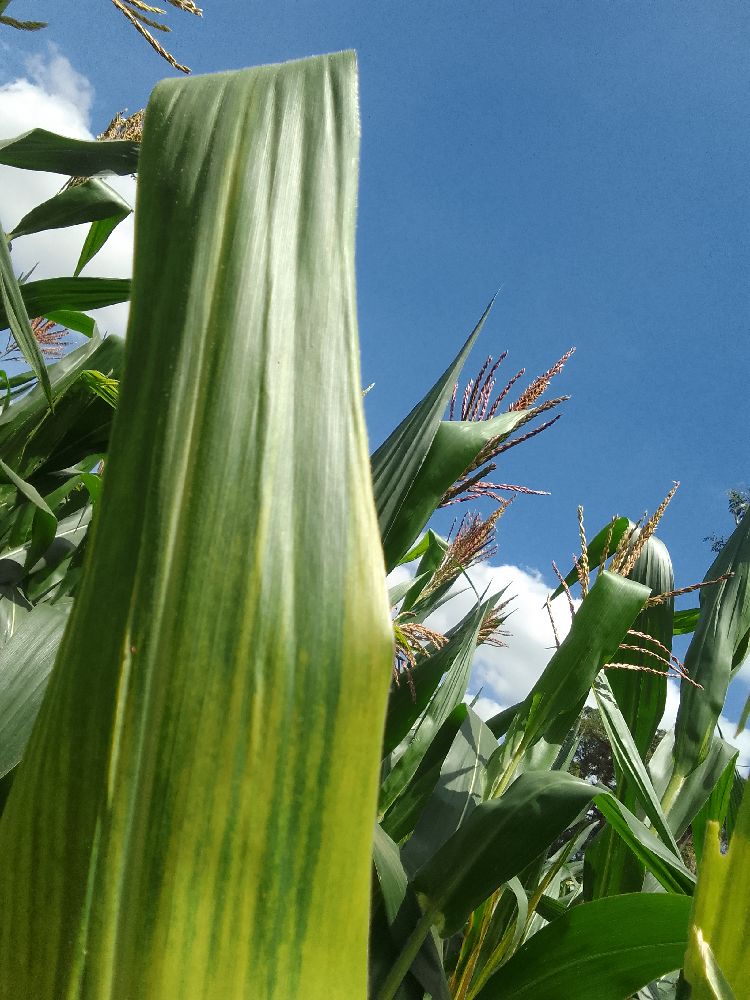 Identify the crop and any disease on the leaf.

maize, maize lethal necrosis
